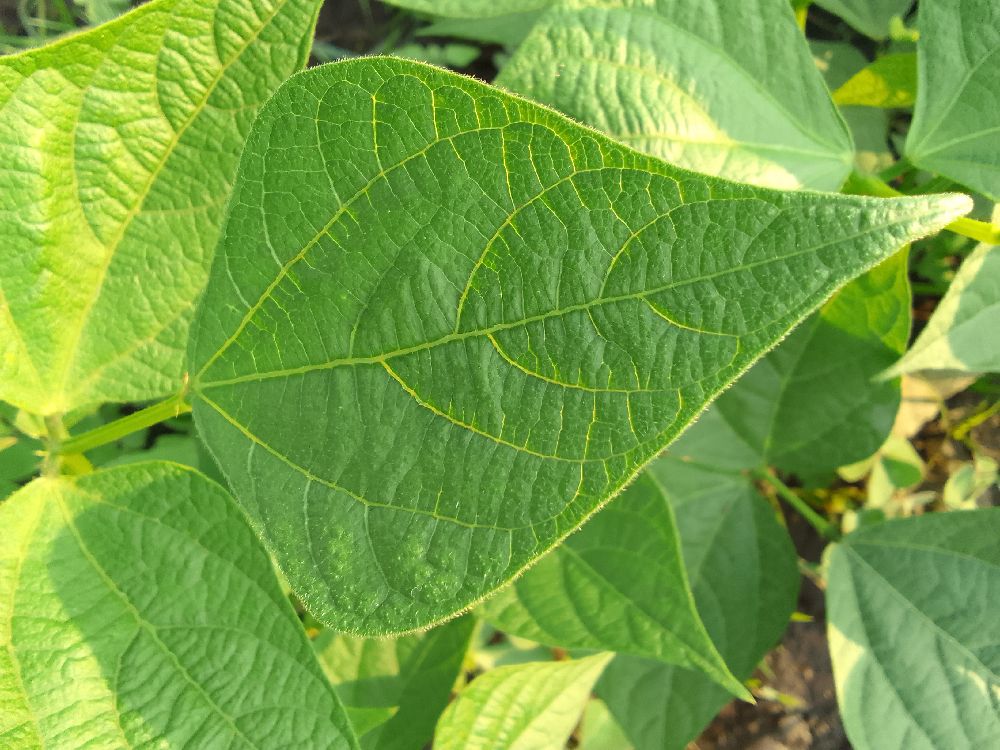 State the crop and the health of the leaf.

common bean, healthy
